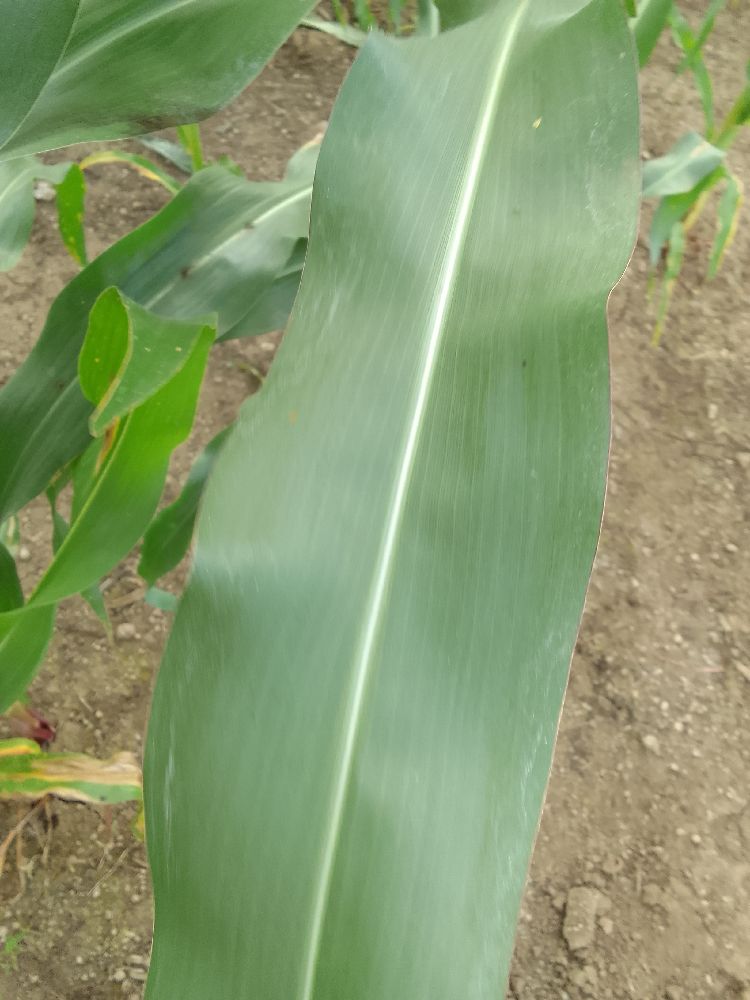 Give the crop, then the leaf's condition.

maize, healthy
